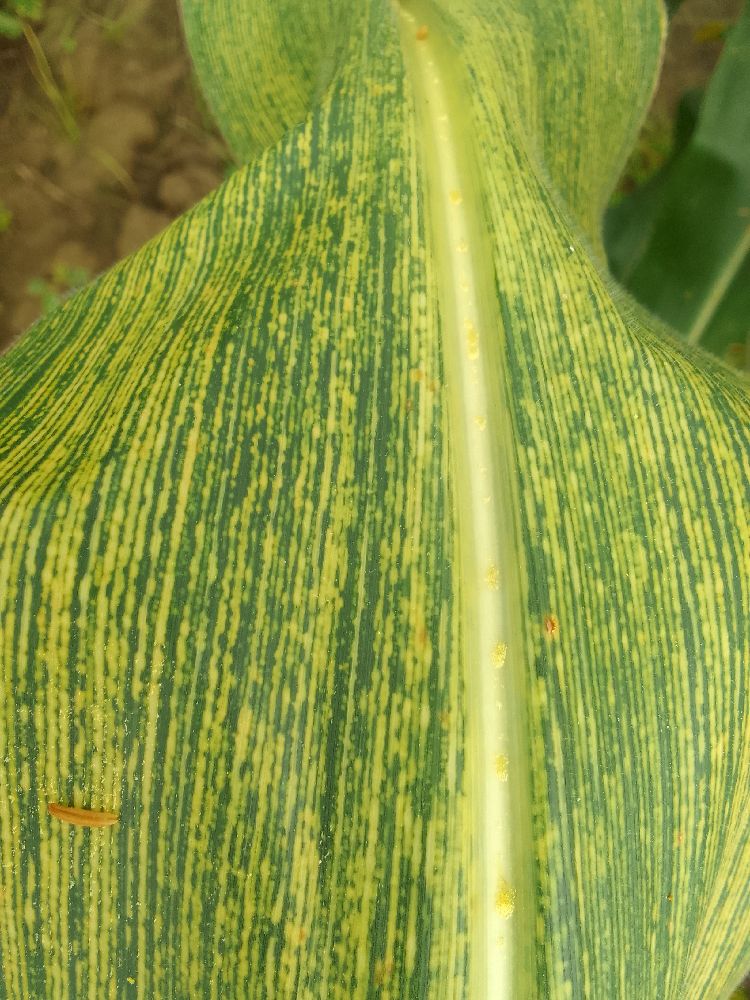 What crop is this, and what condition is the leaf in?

maize, maize streak virus
